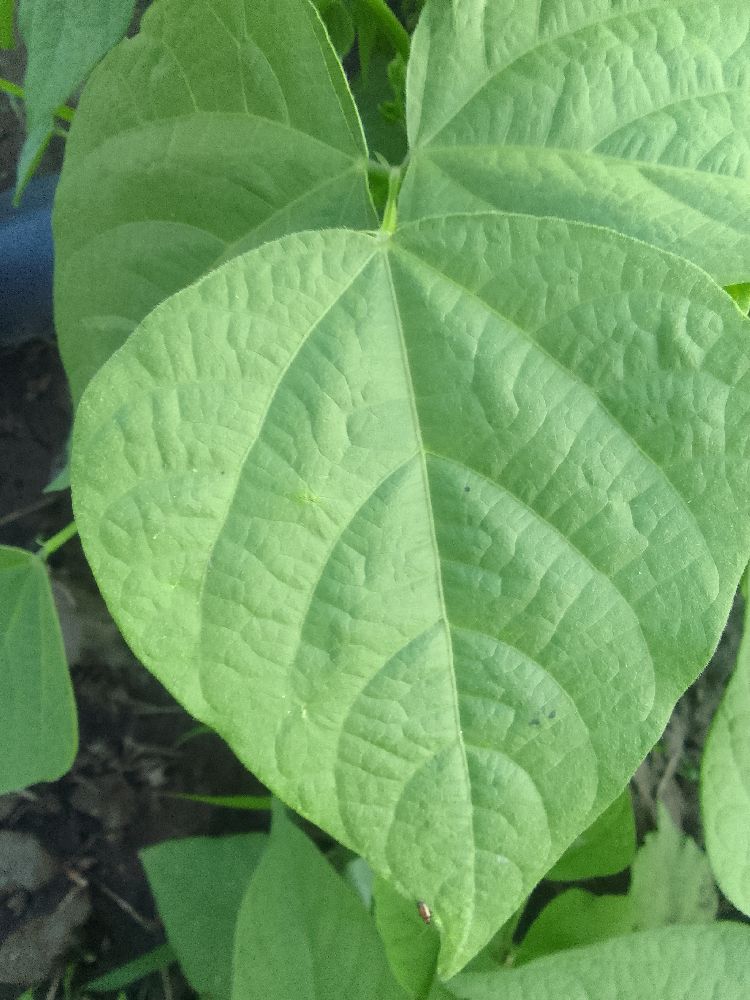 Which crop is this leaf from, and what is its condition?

common bean, healthy
